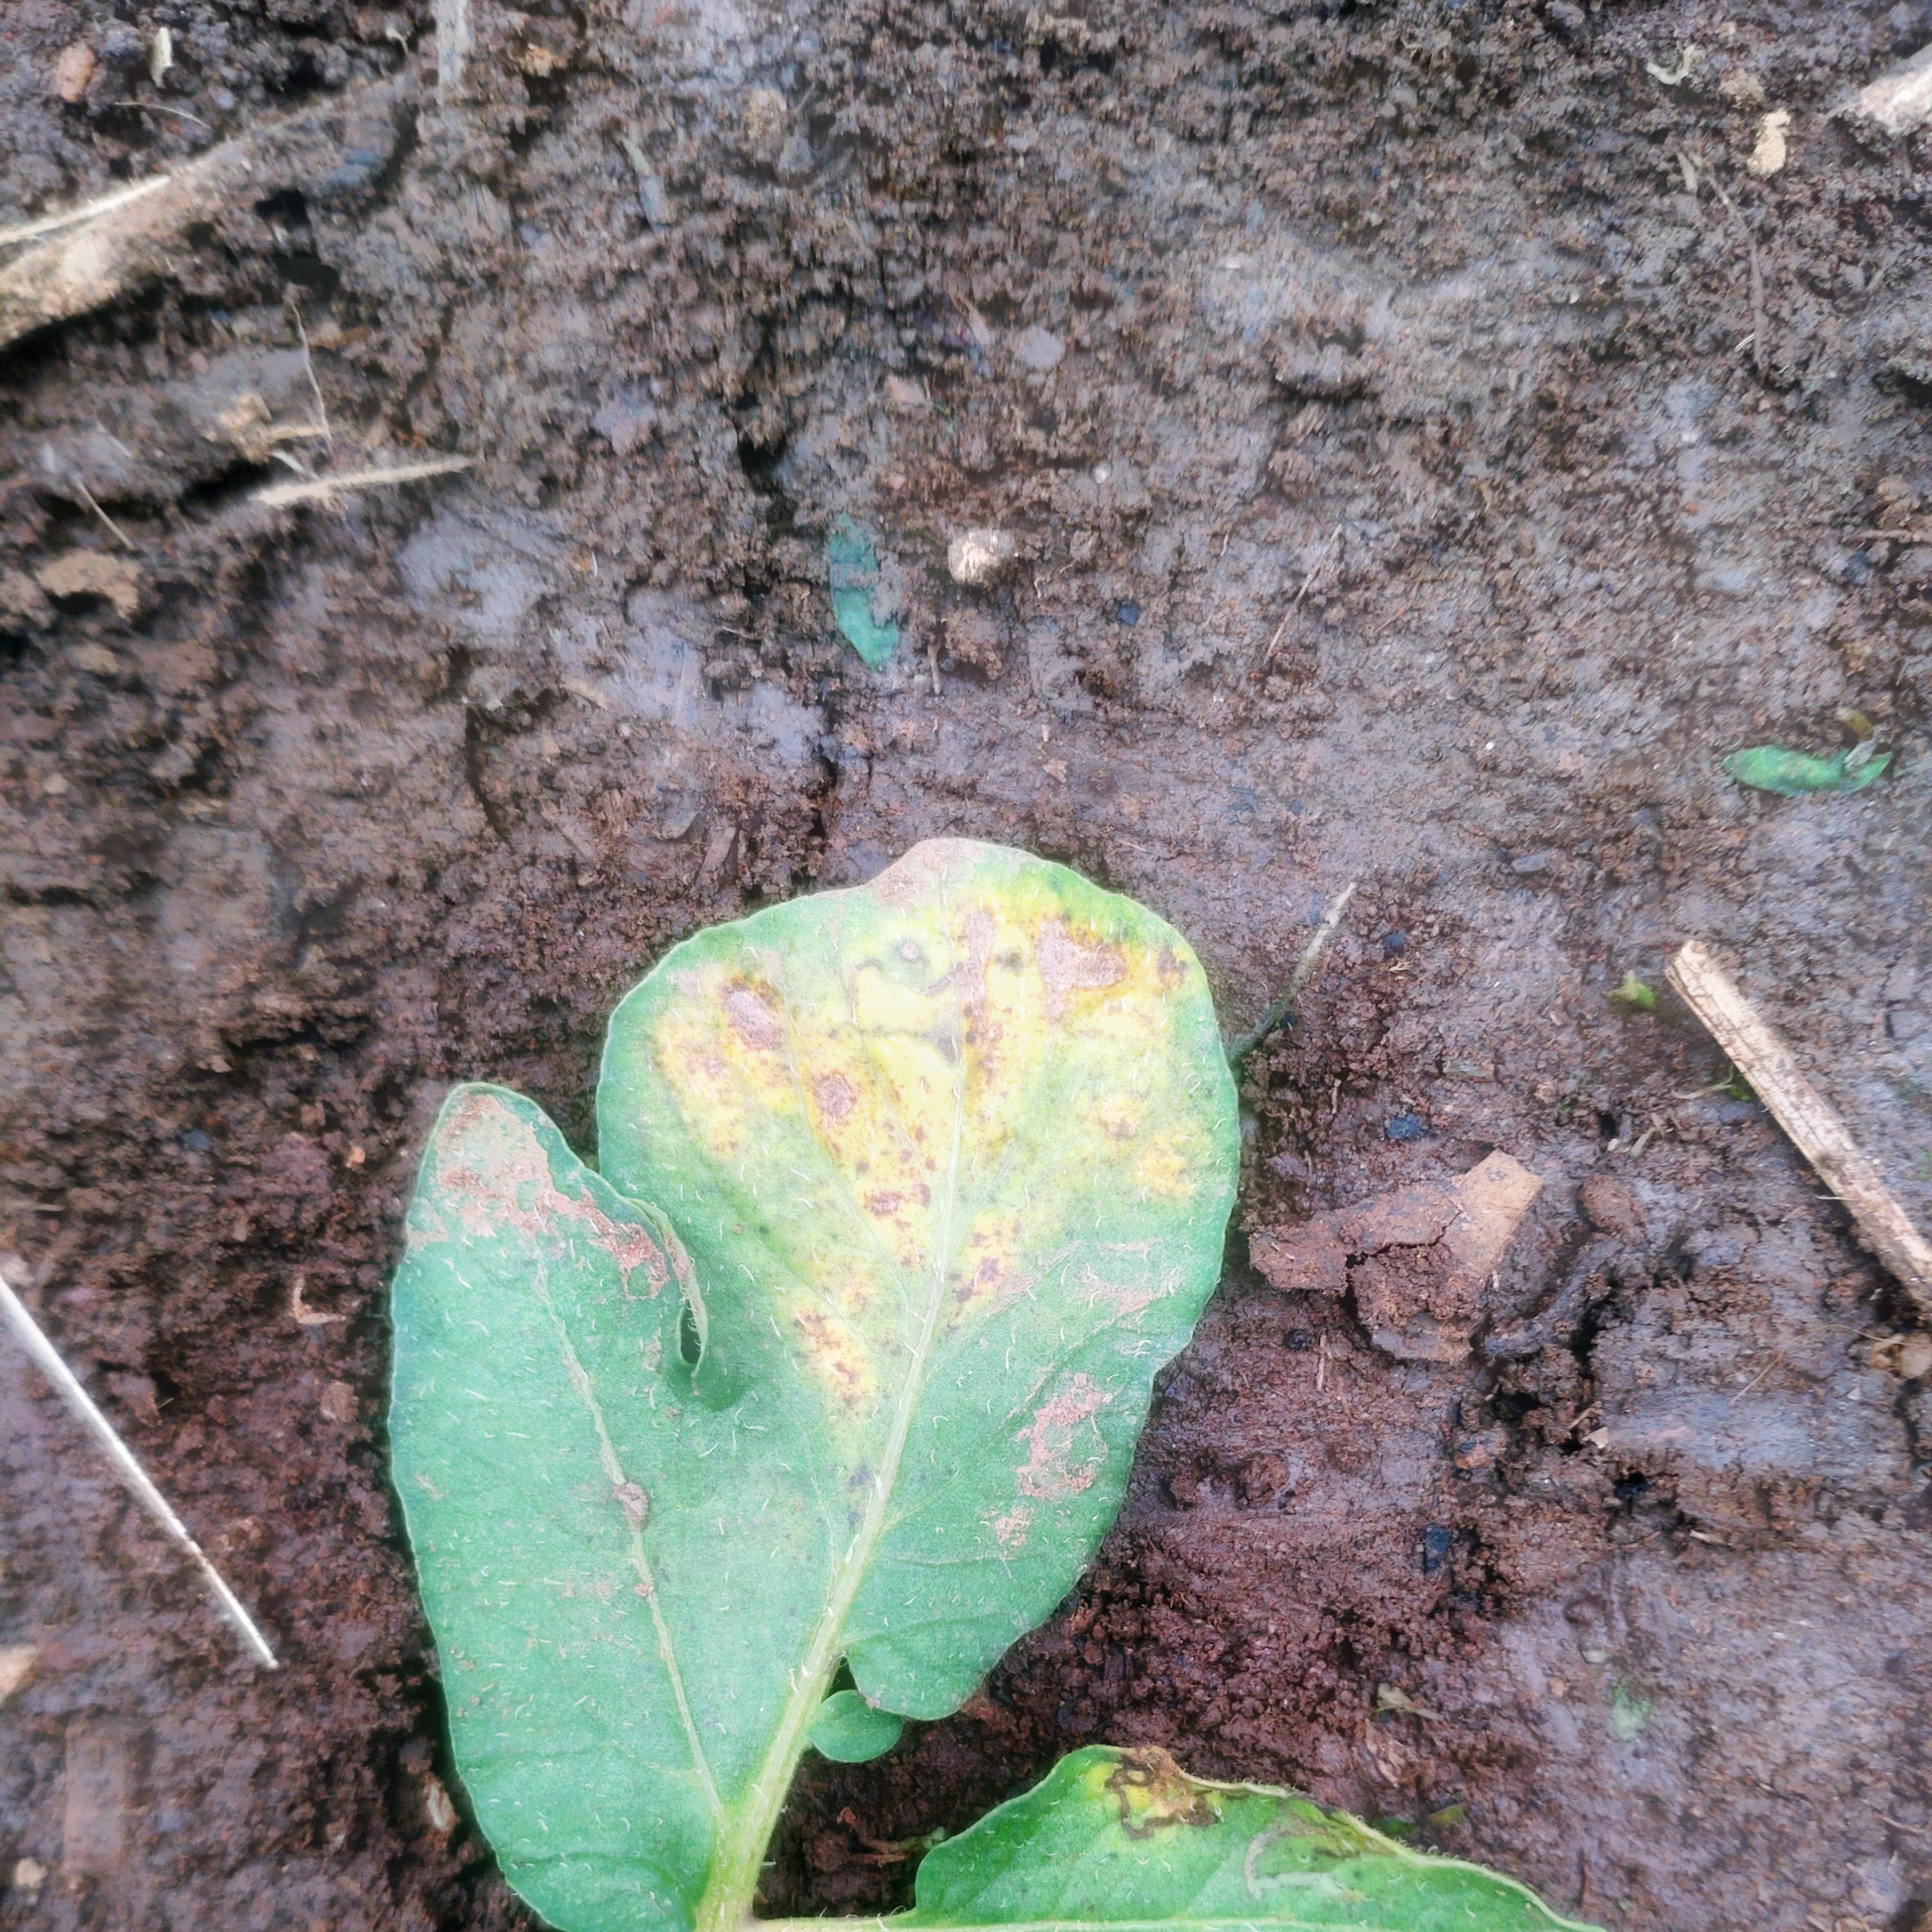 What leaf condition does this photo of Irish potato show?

late blight
